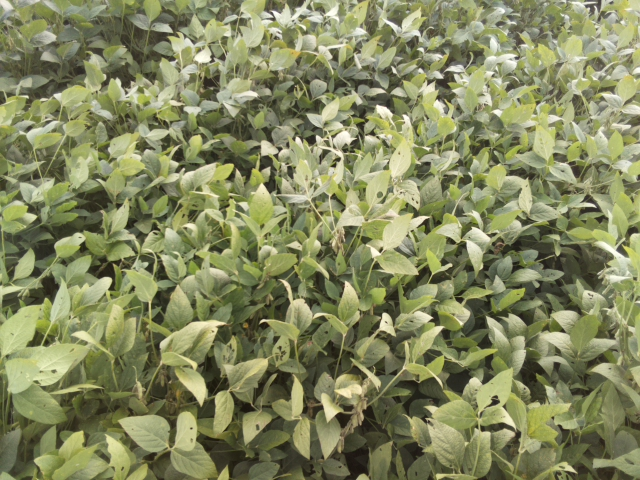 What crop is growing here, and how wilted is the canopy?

soybean, leaflets folding inward at secondary pulvinus with no turgor loss in leaflets or petioles
